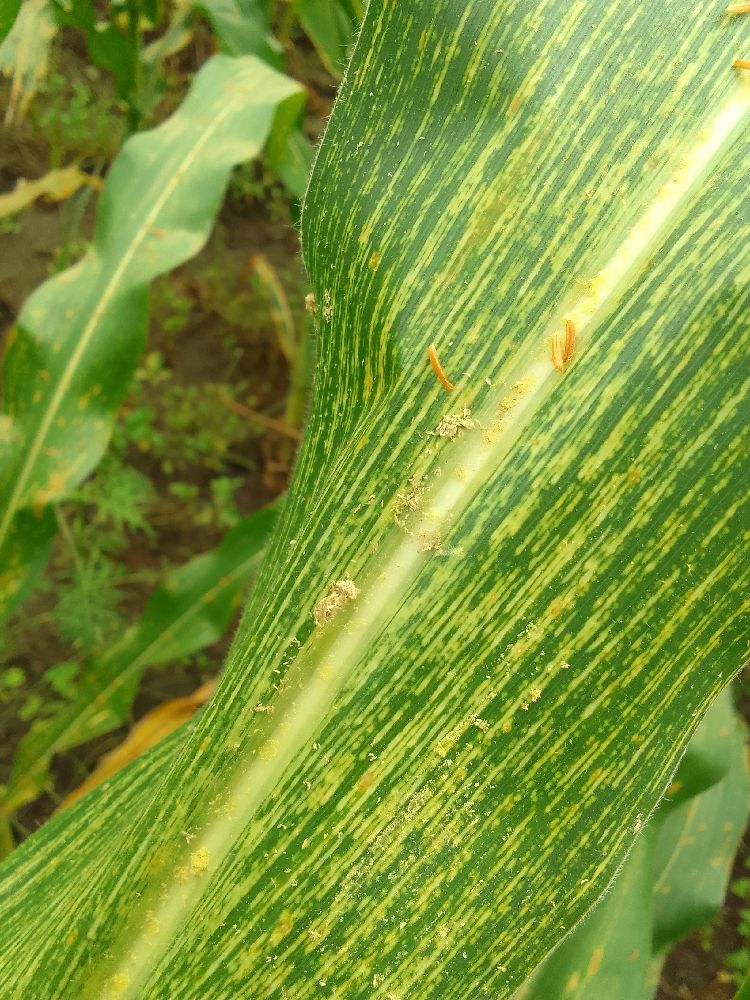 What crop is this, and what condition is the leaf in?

maize, maize streak virus
